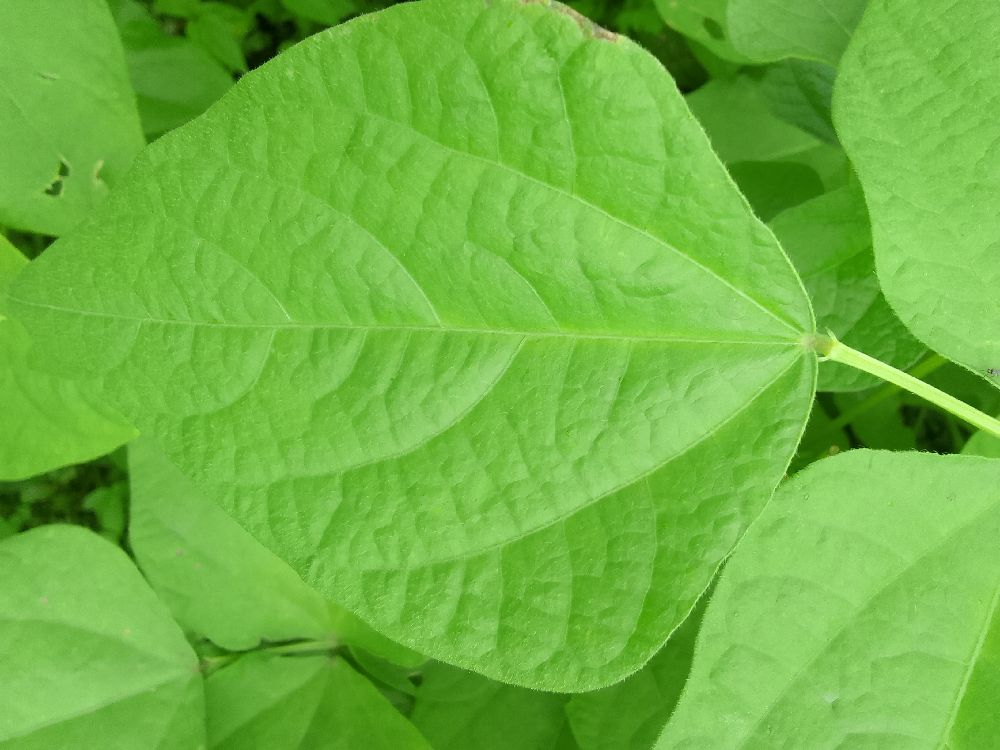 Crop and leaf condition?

common bean, healthy
